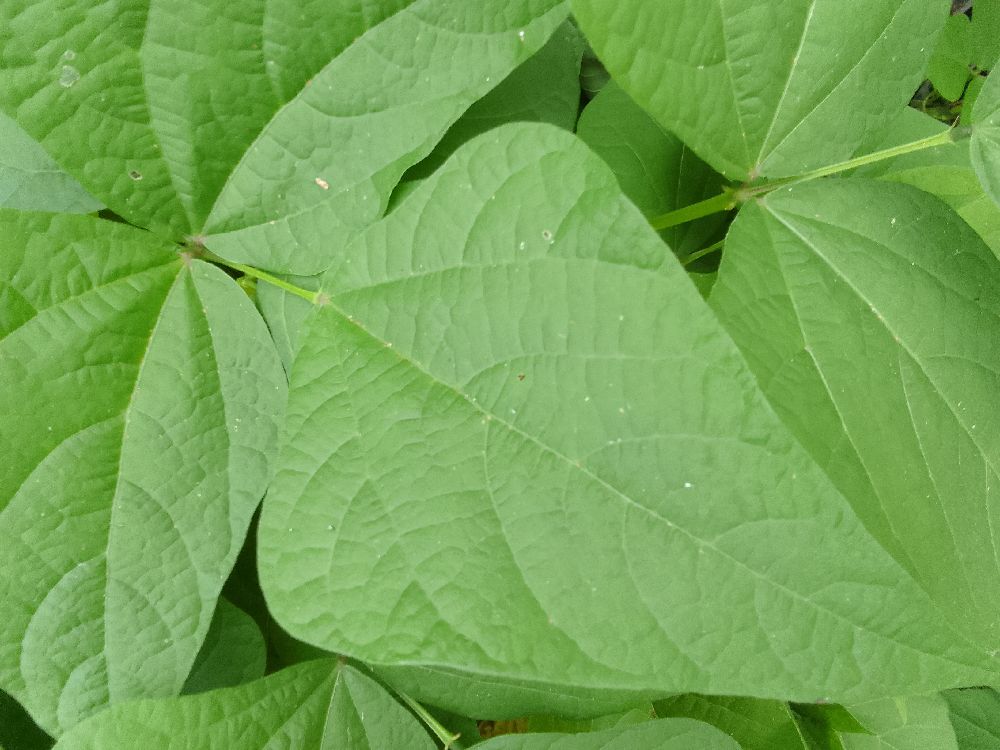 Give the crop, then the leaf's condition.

common bean, healthy
